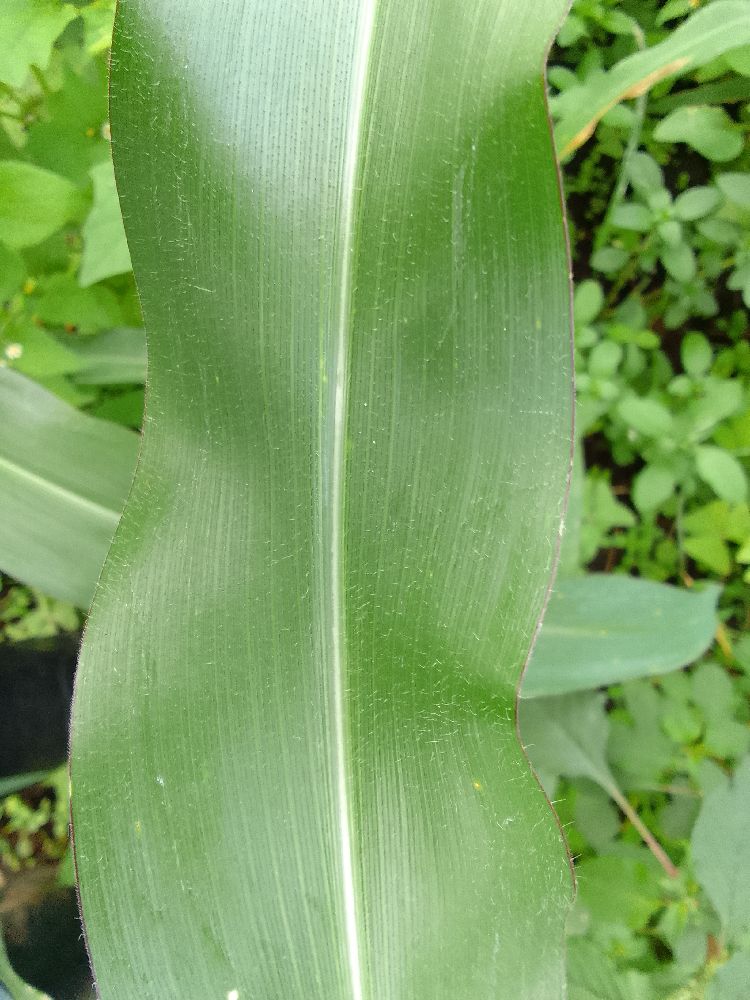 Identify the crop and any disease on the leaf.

maize, healthy
